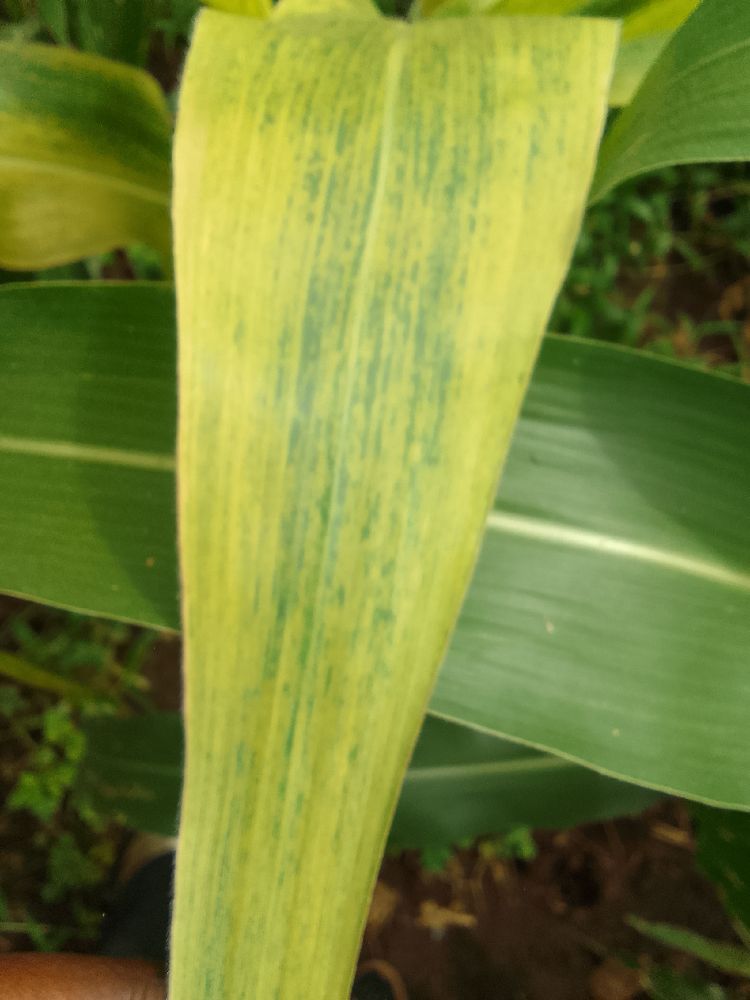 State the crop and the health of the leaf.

maize, maize lethal necrosis
